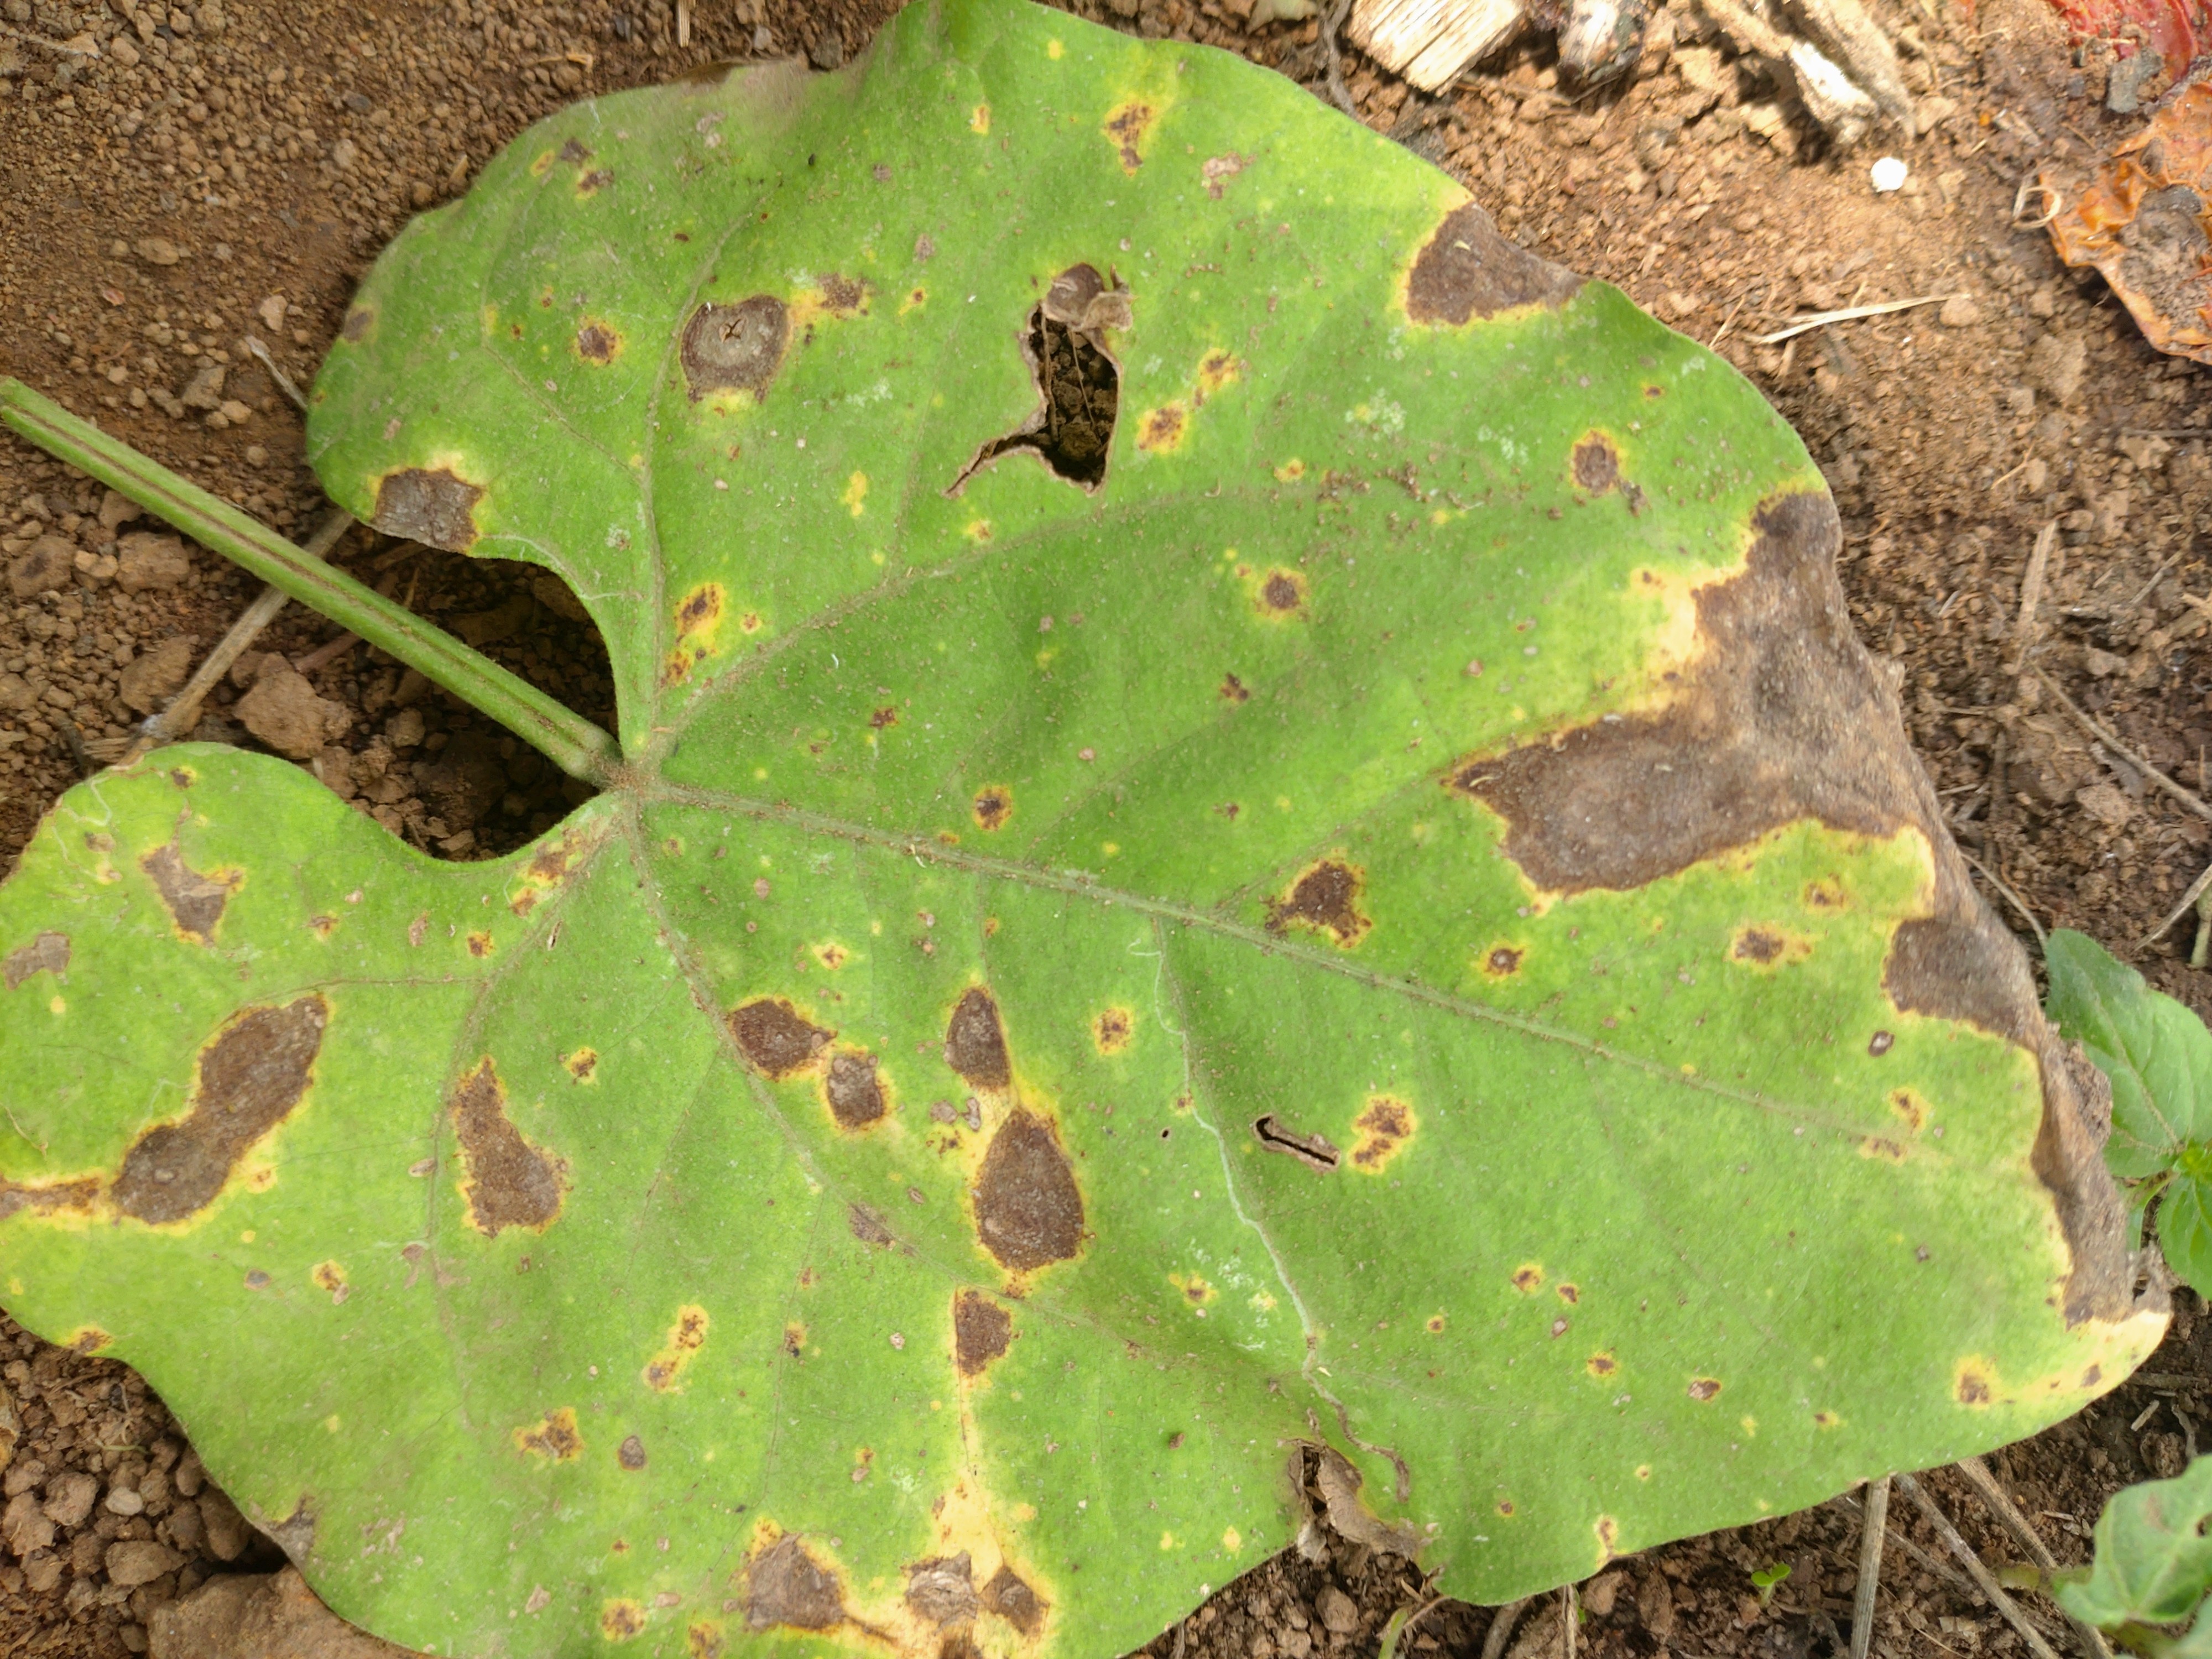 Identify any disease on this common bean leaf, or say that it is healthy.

rust
